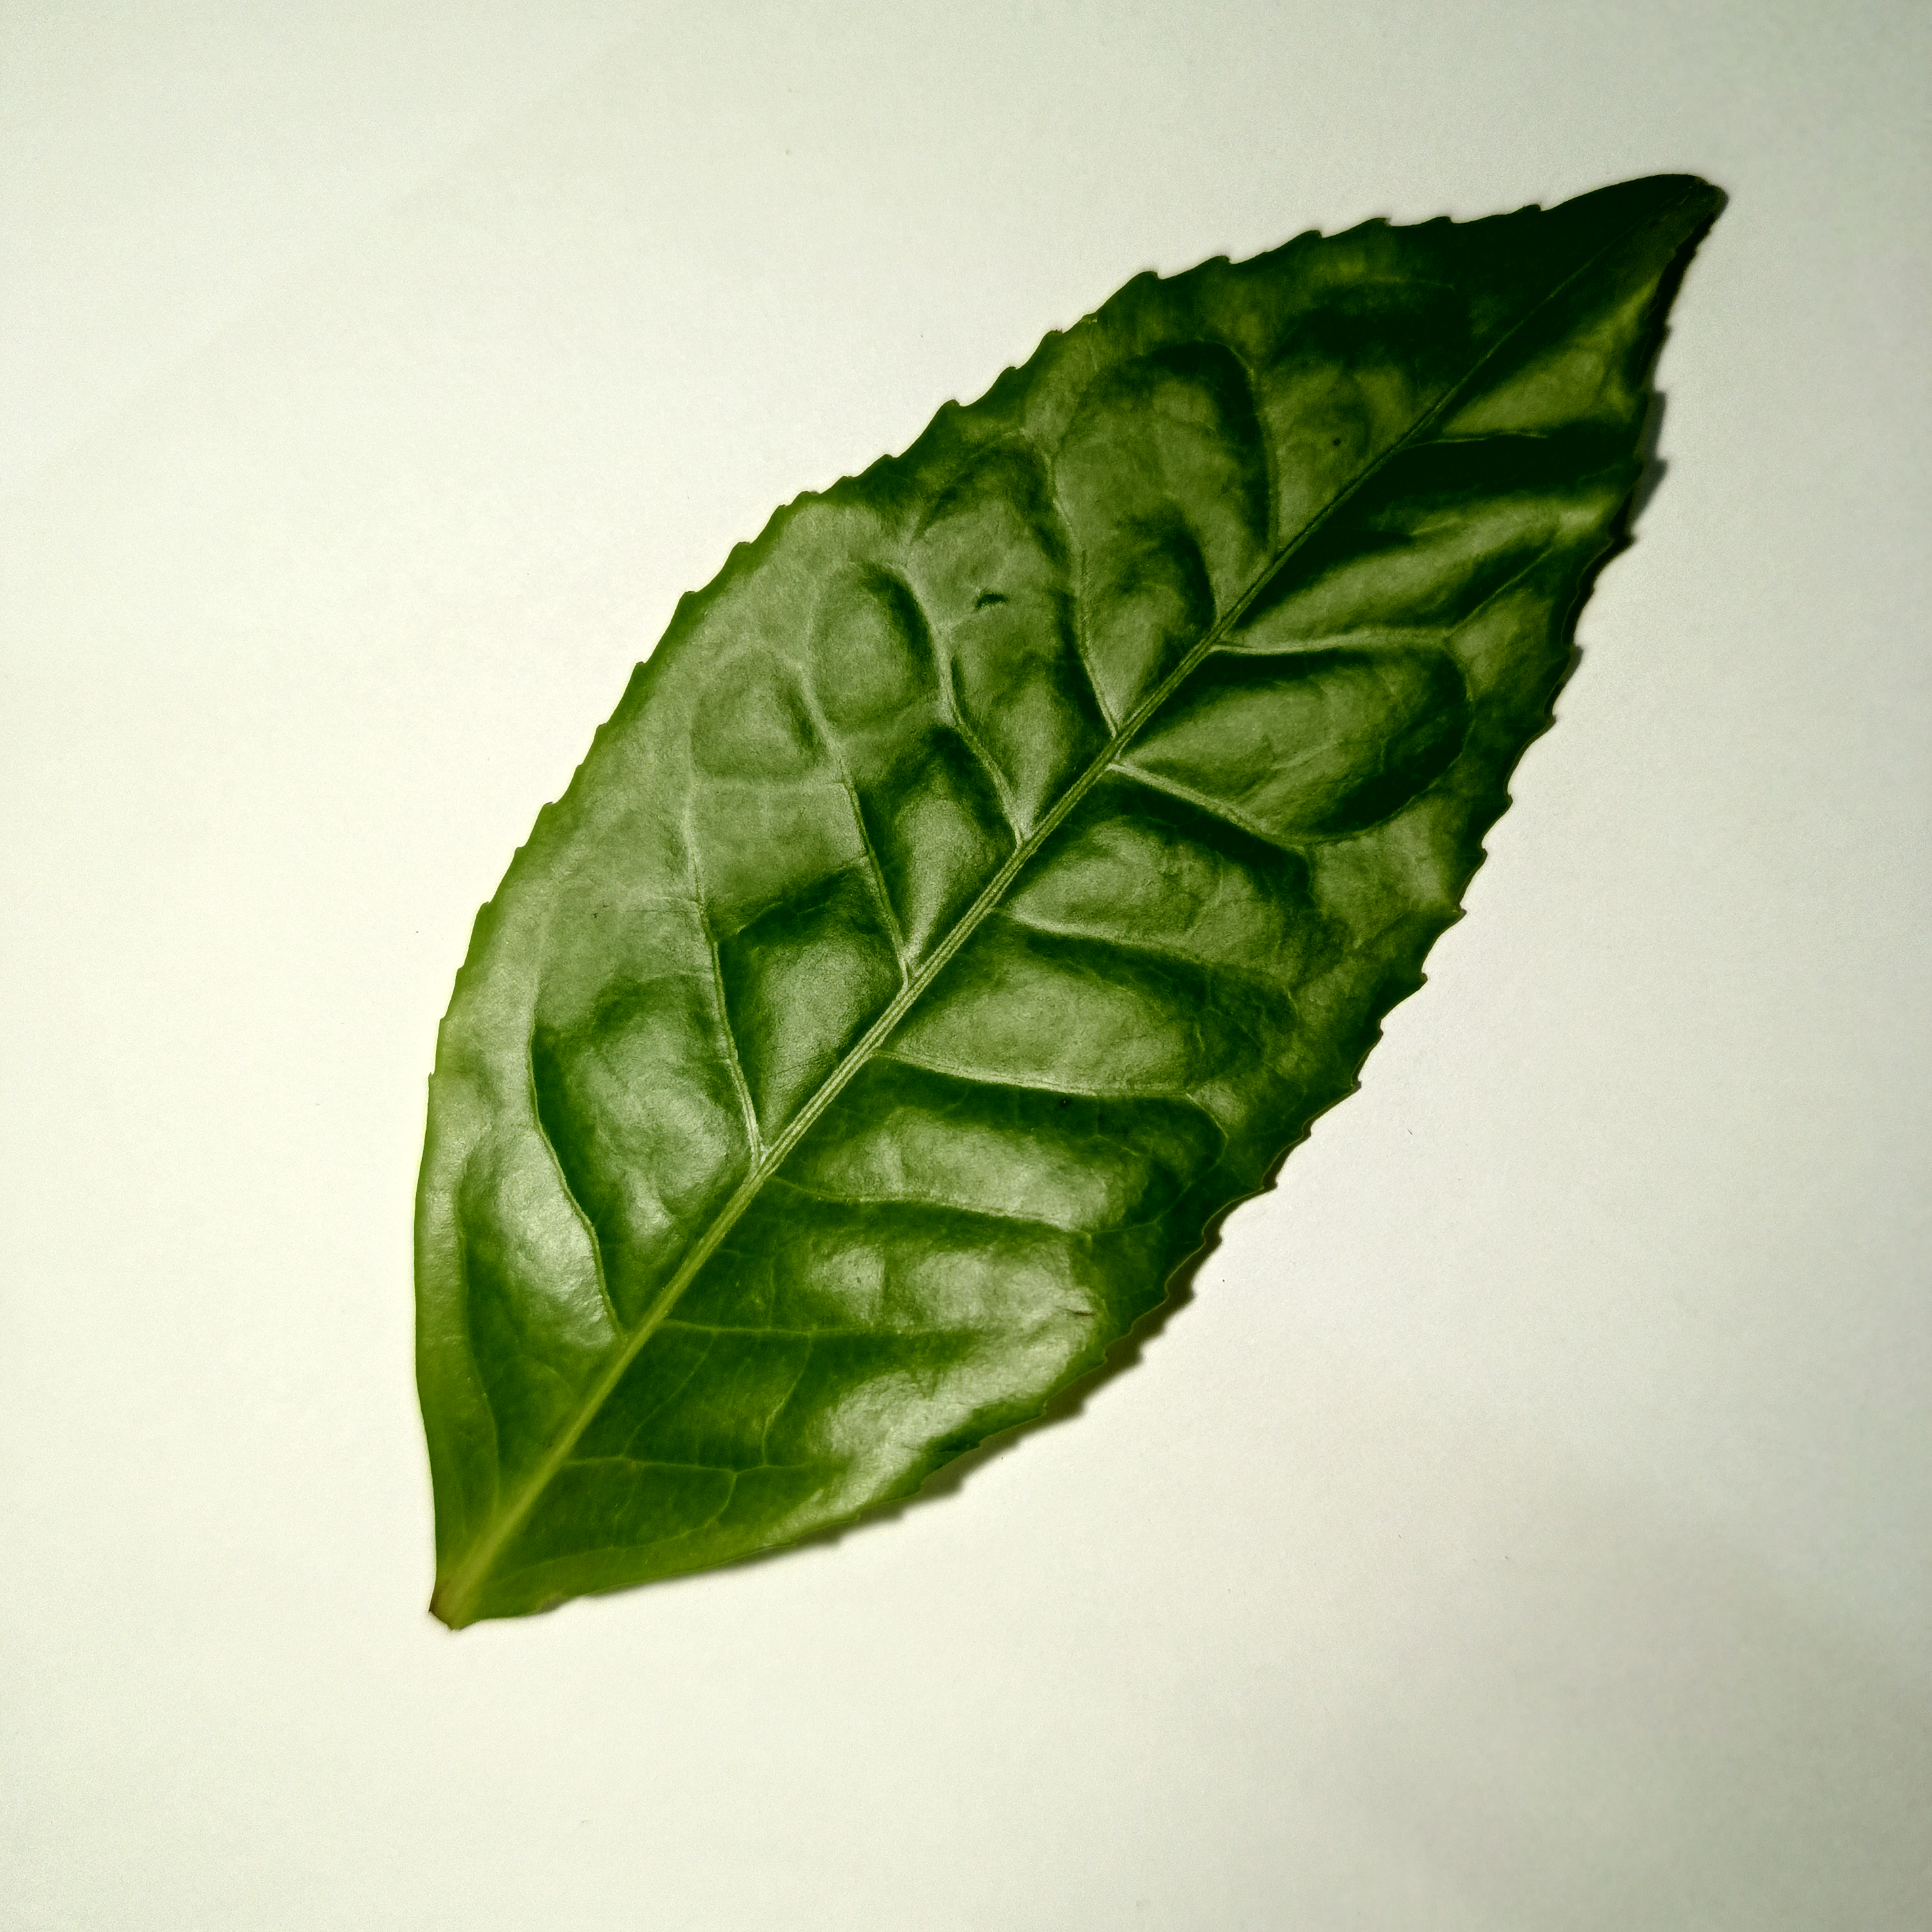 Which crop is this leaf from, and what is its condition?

tea, healthy
